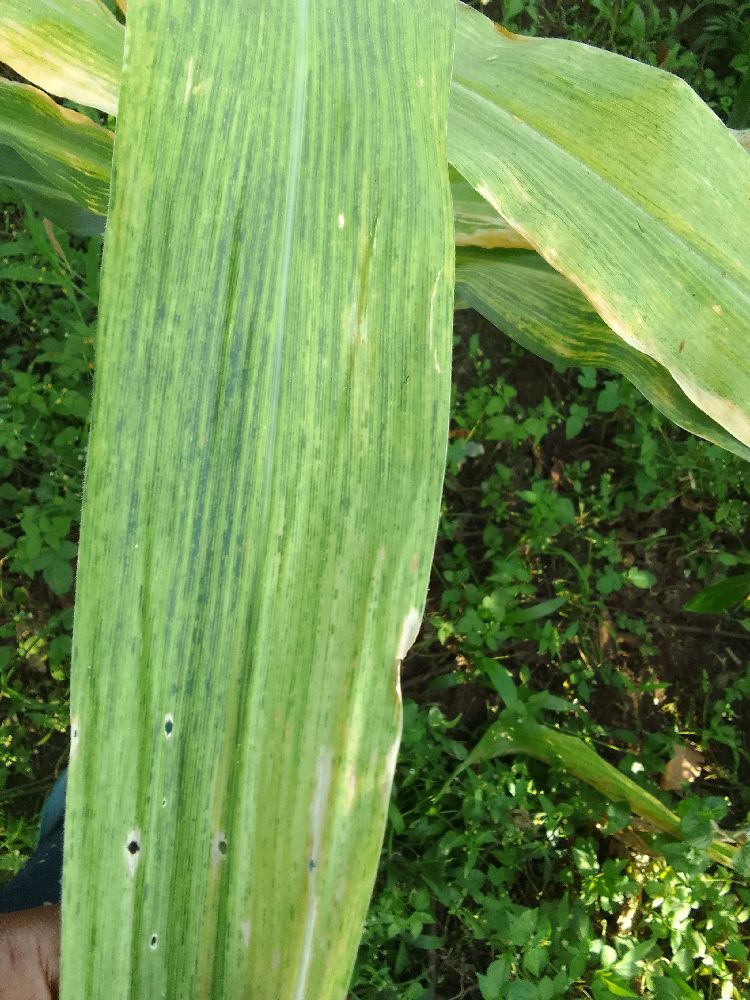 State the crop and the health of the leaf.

maize, maize lethal necrosis
